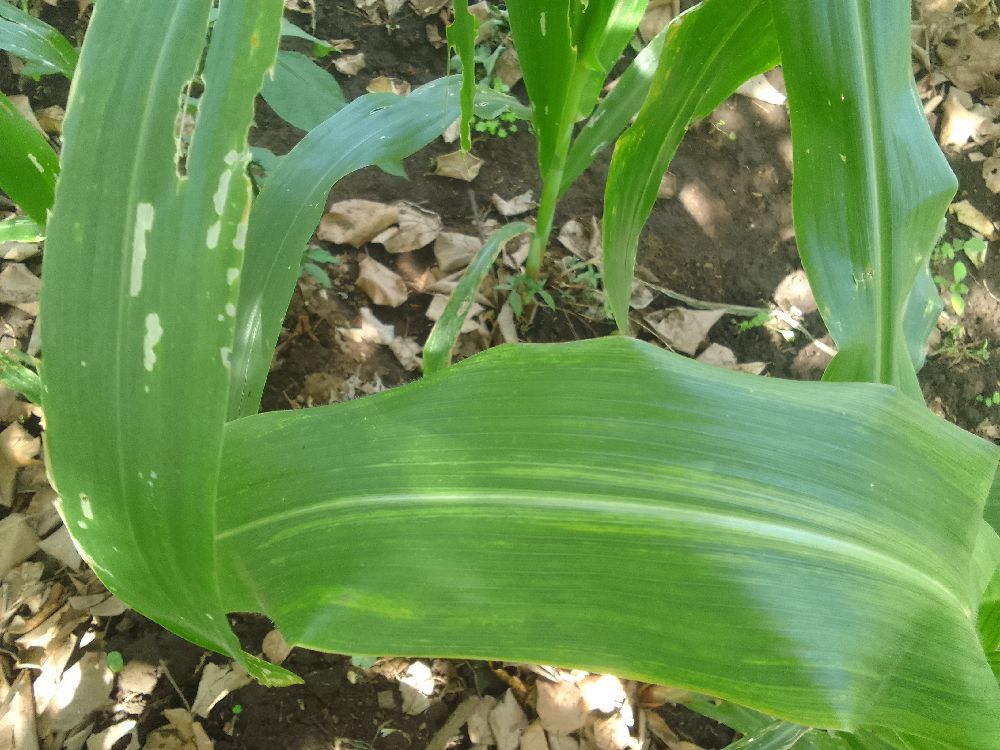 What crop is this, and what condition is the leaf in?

maize, maize lethal necrosis
